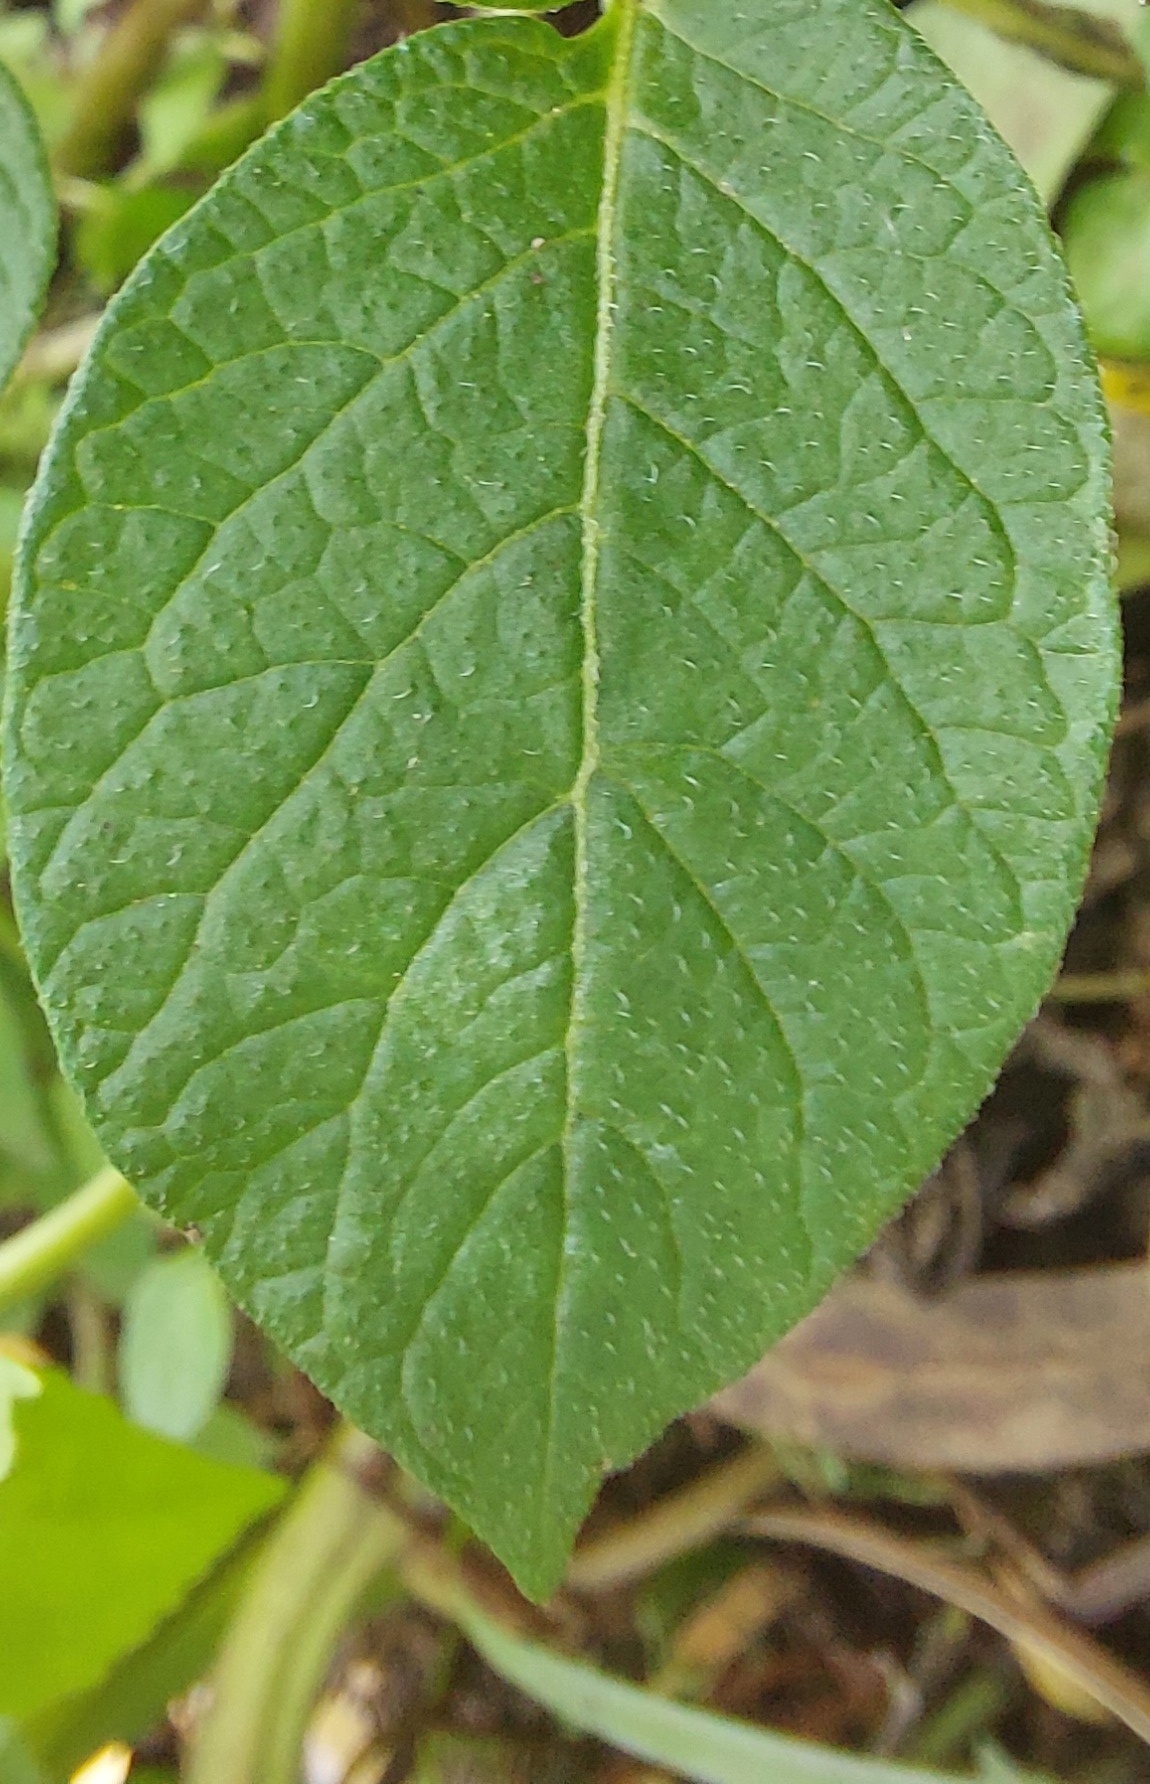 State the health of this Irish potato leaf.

healthy
